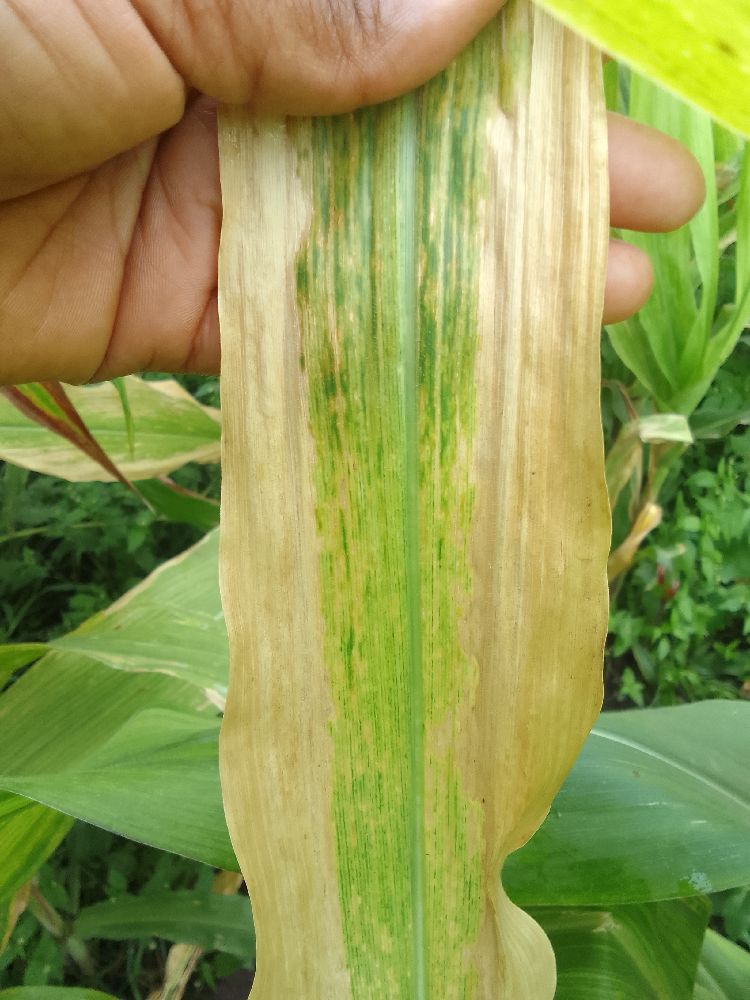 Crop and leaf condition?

maize, maize lethal necrosis
